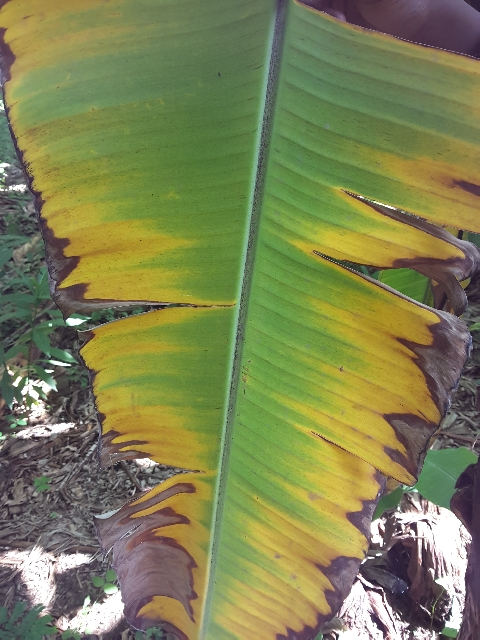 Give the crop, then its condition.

banana, fusarium wilt race 1
